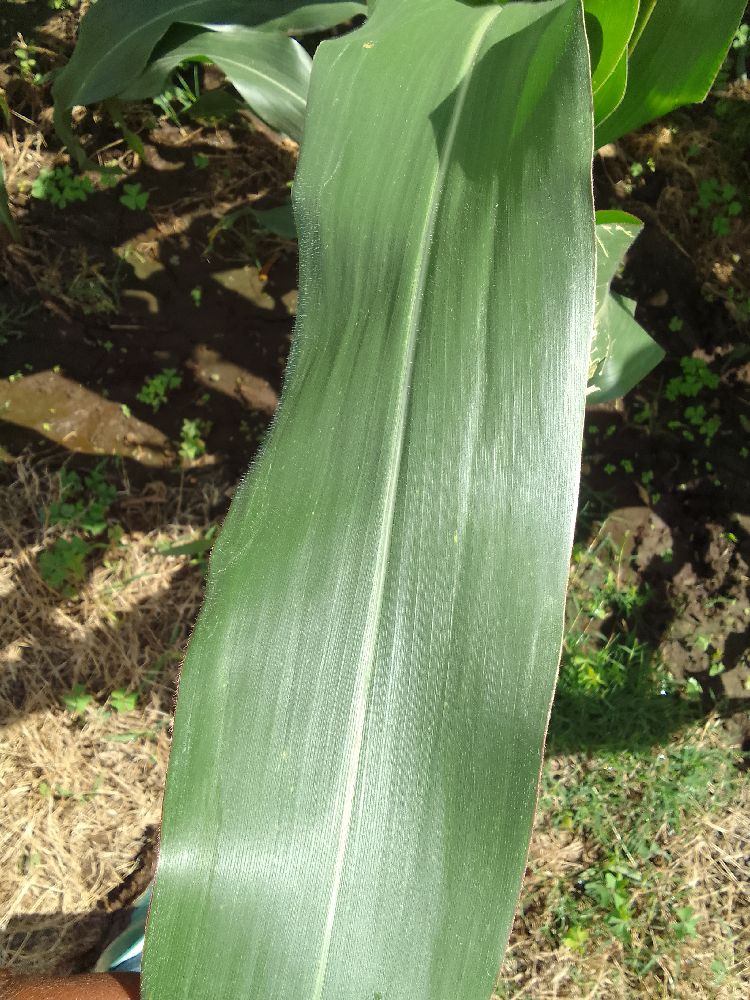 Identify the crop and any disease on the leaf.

maize, healthy
